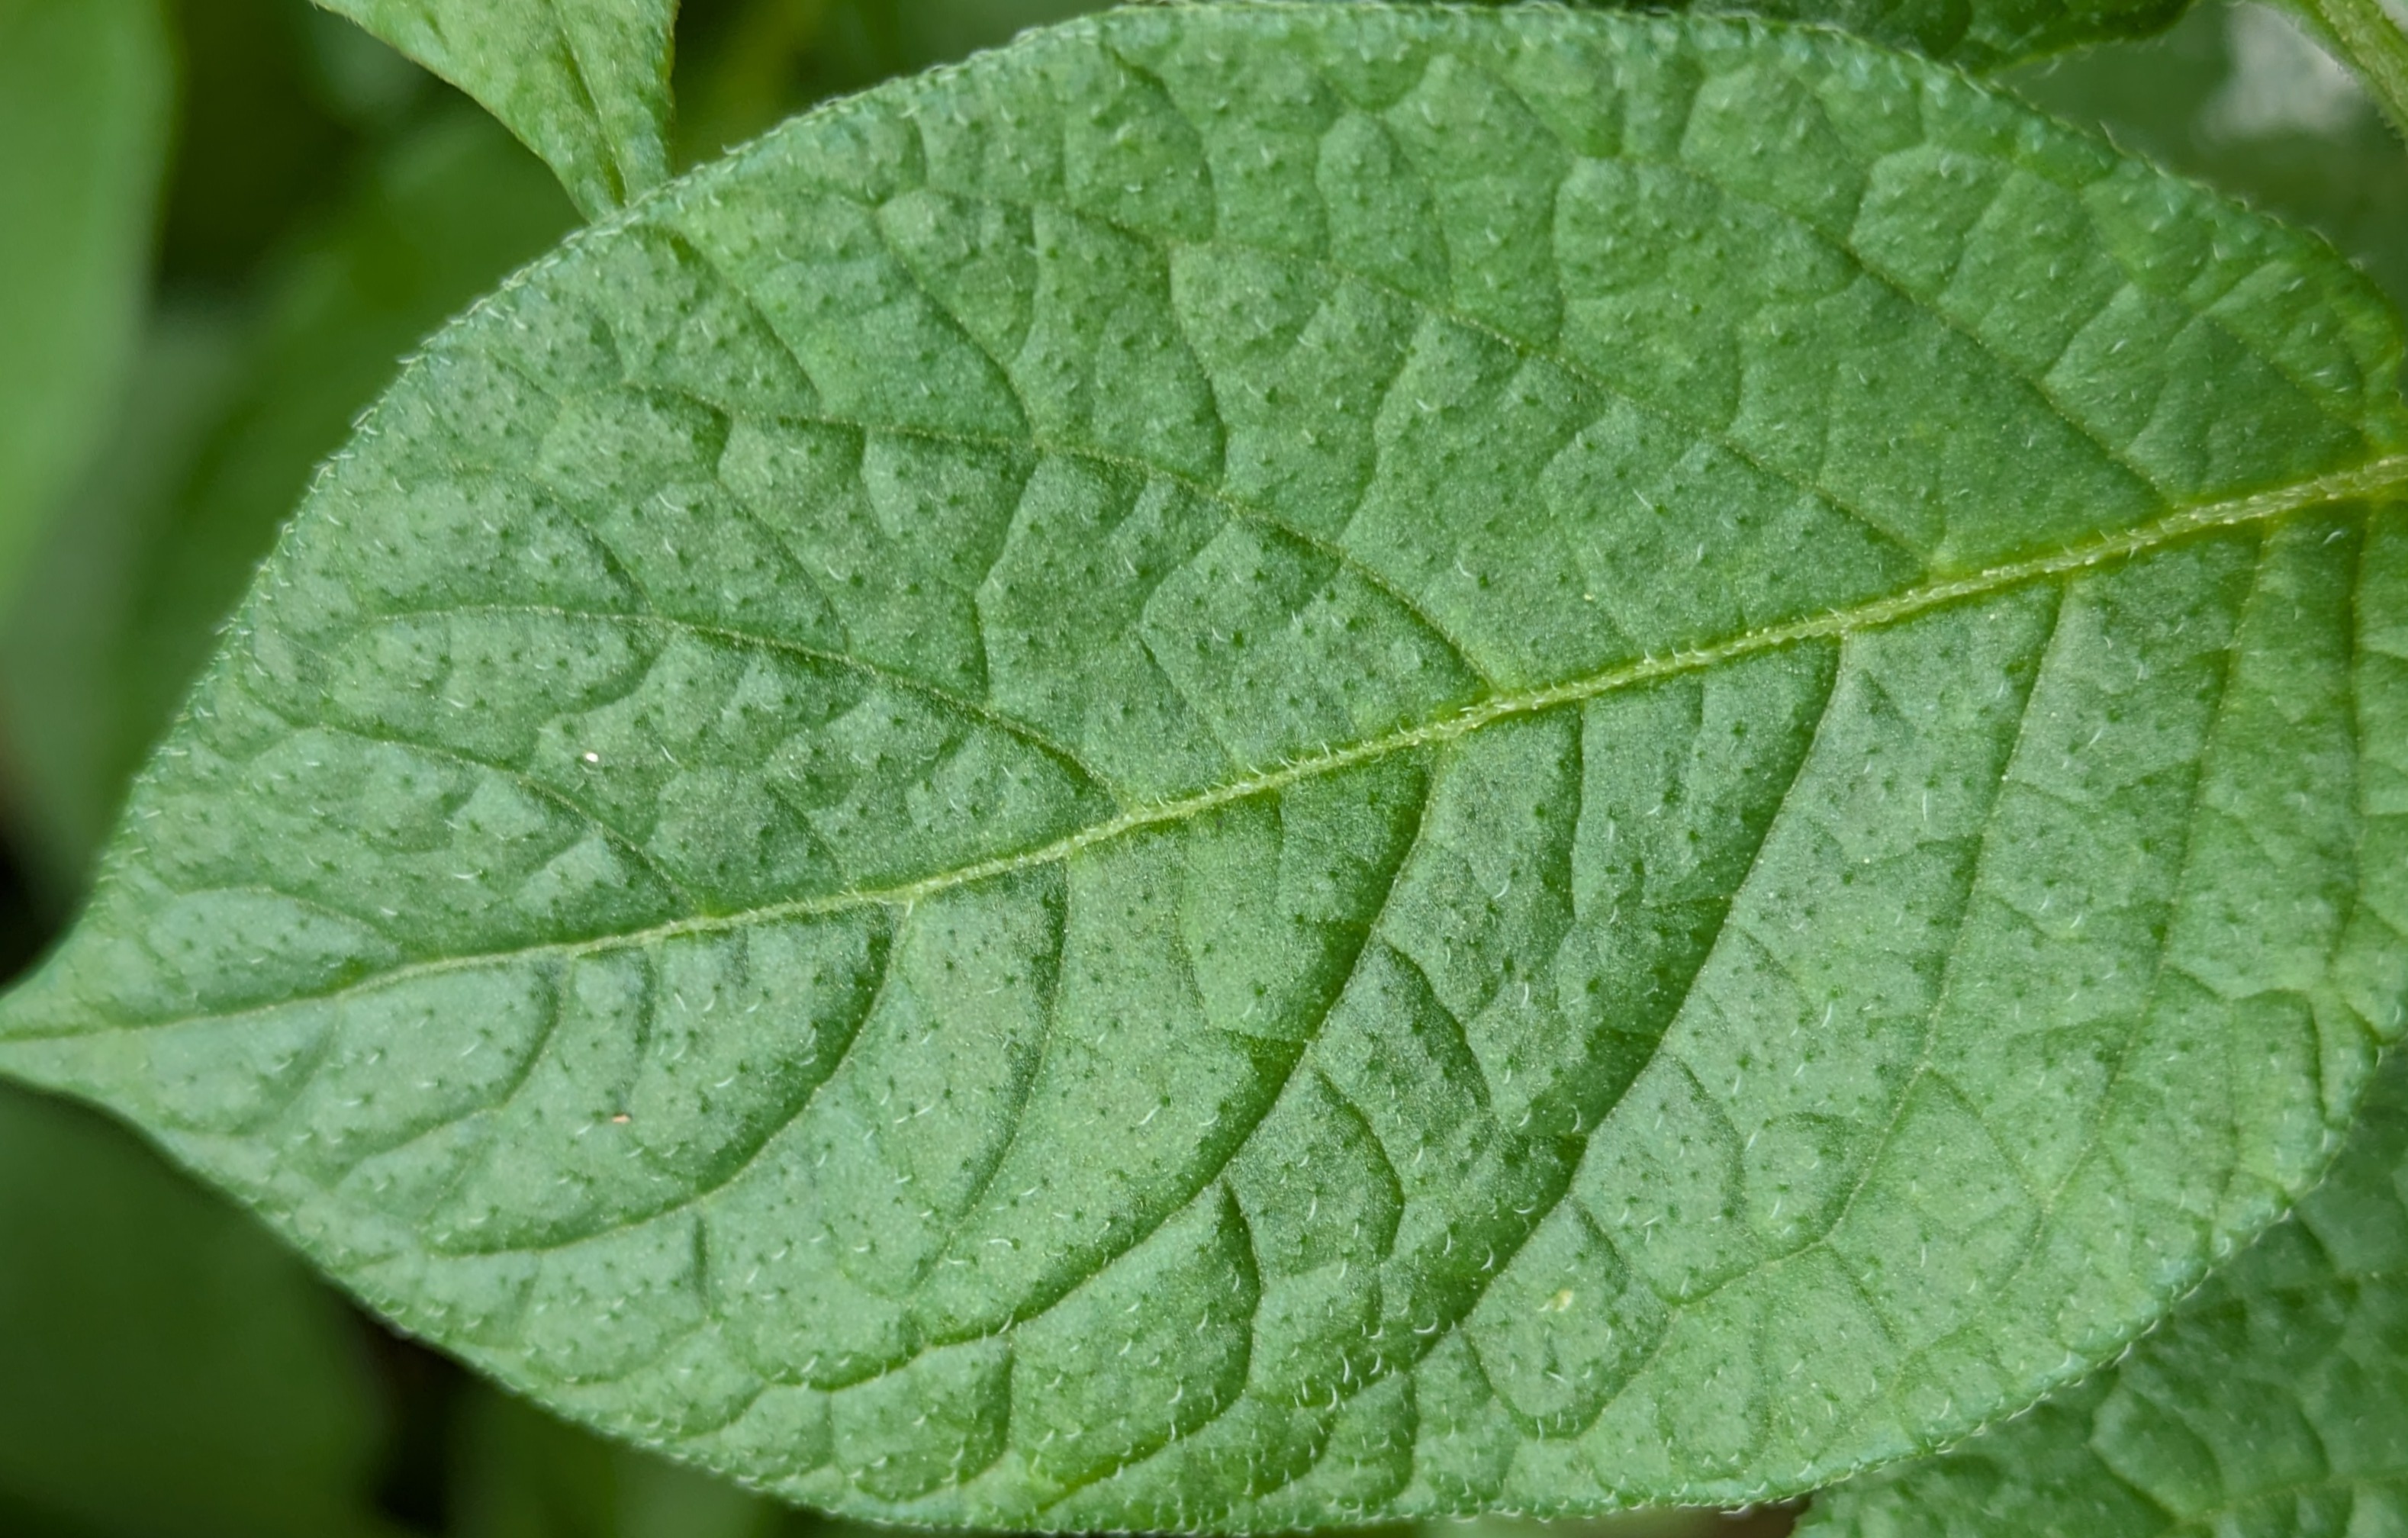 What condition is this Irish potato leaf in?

healthy
